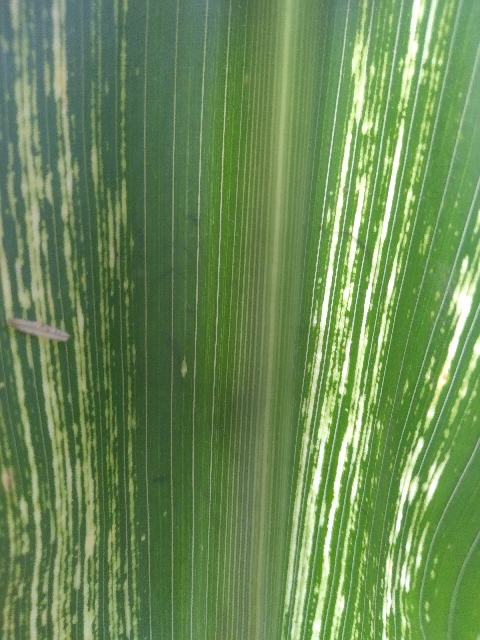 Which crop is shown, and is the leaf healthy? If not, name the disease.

maize, maize streak virus
